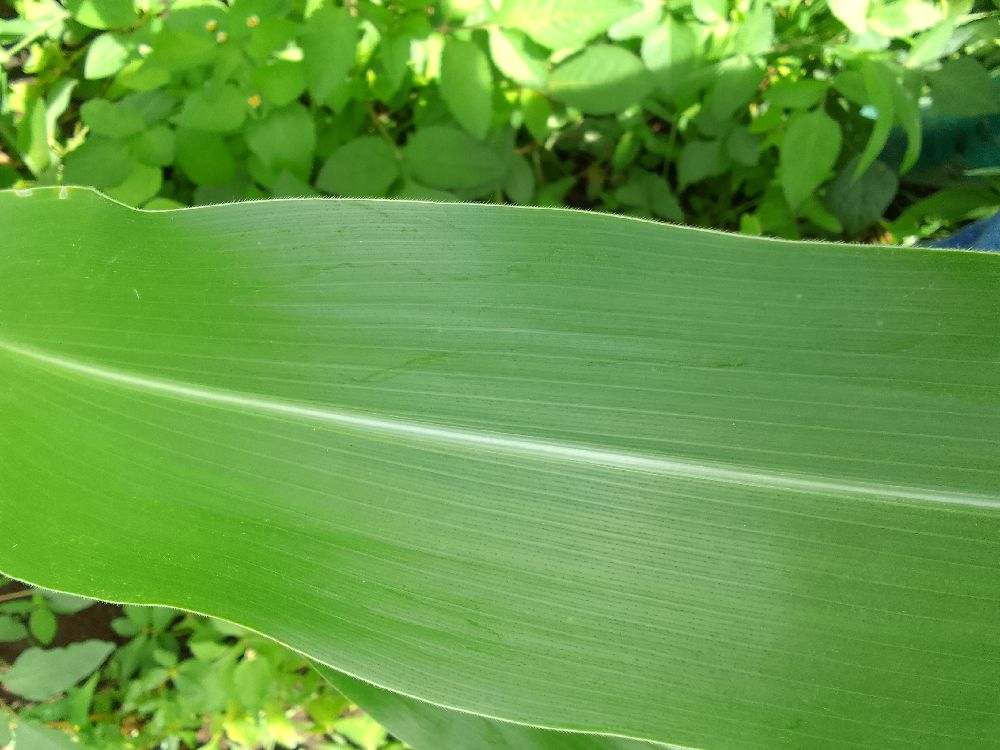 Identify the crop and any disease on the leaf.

maize, healthy
